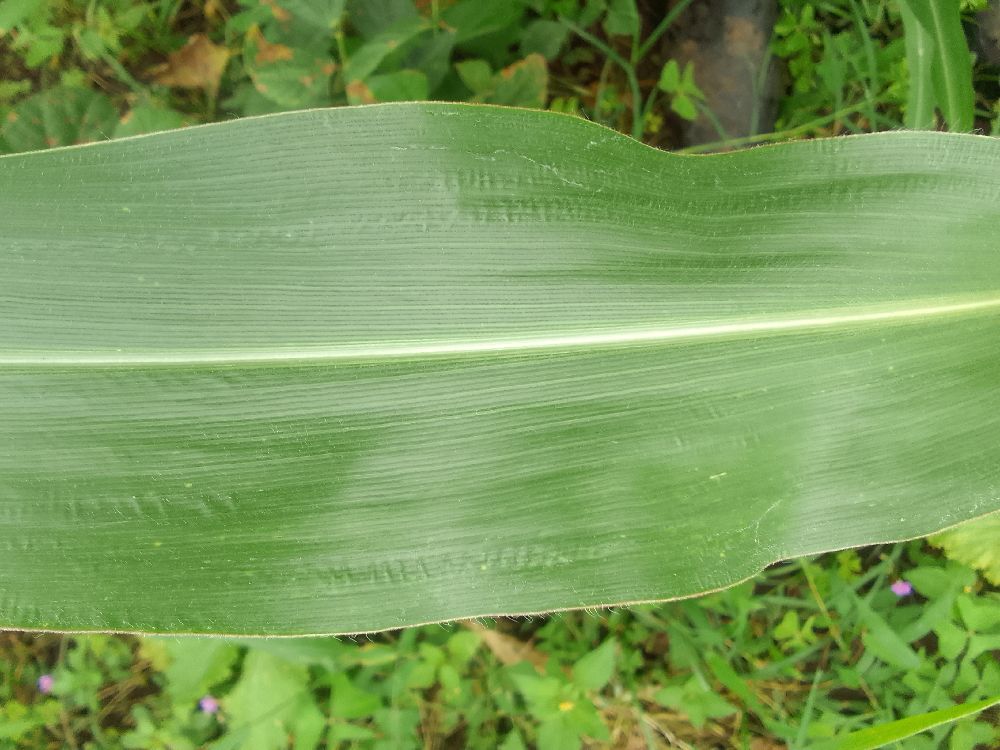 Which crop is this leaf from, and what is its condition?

maize, healthy
